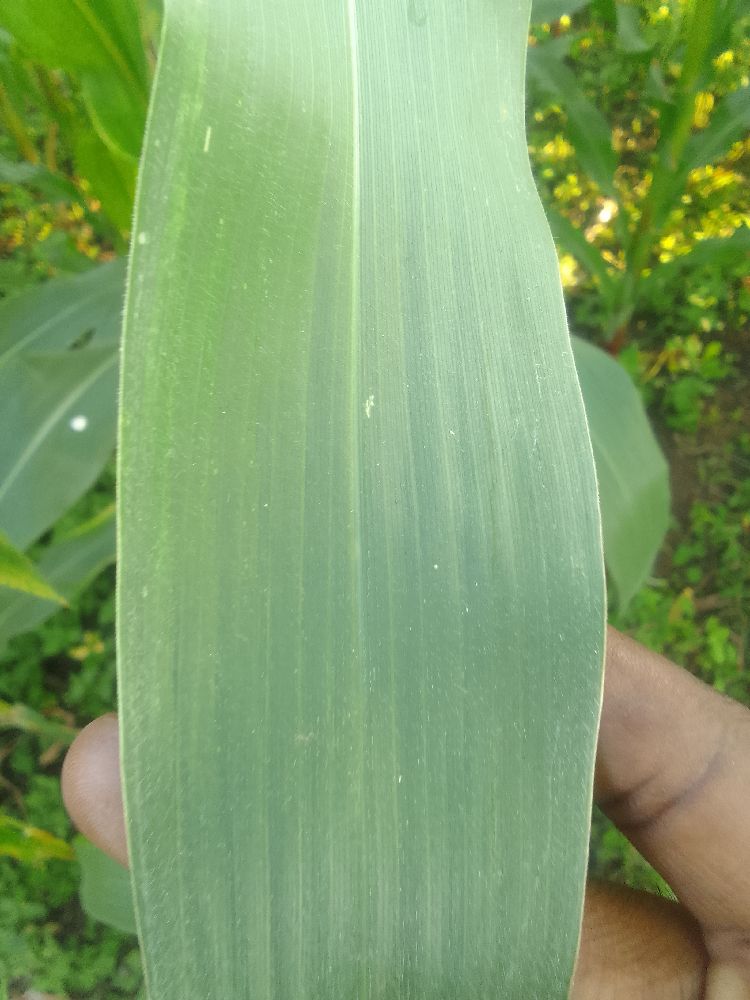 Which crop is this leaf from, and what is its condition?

maize, healthy
